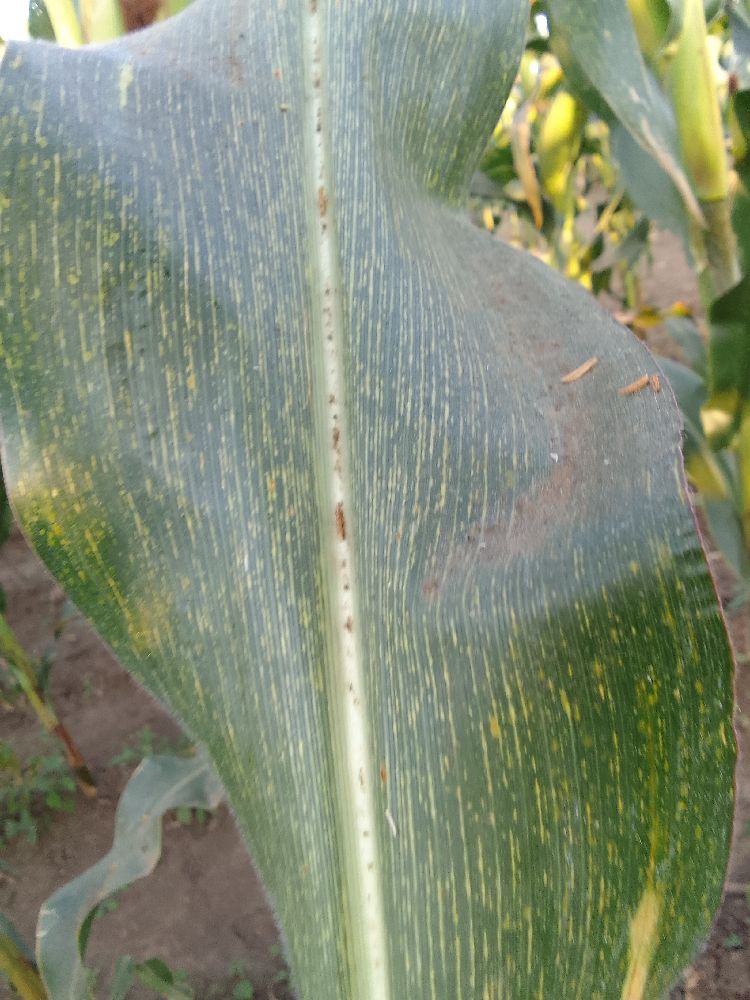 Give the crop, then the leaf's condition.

maize, maize streak virus
